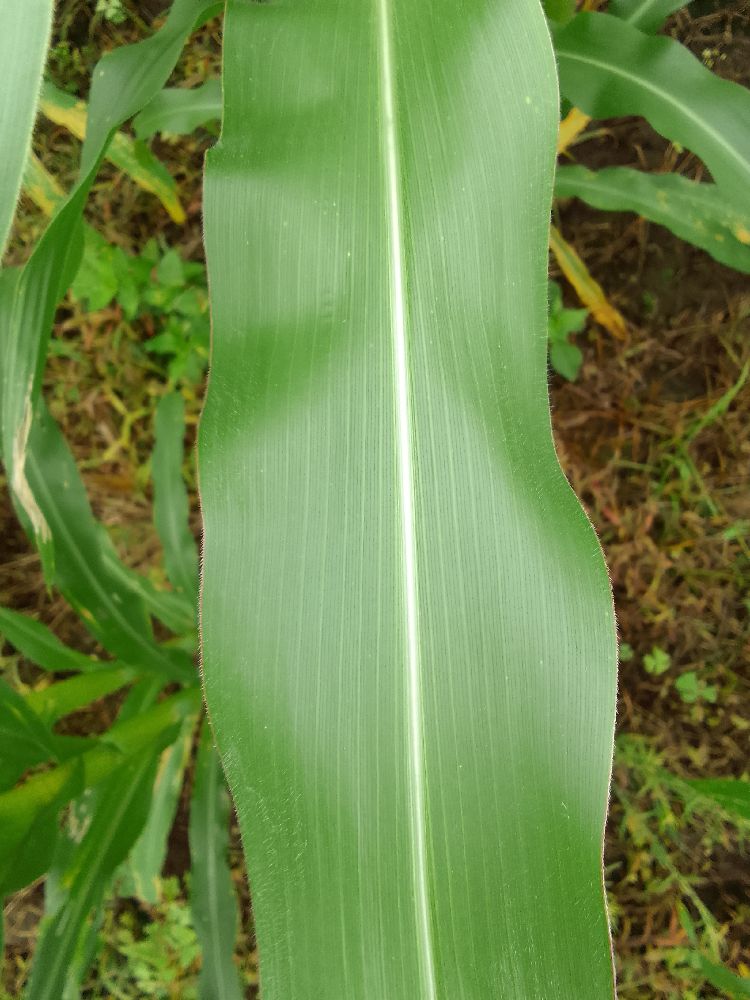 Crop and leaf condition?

maize, healthy
